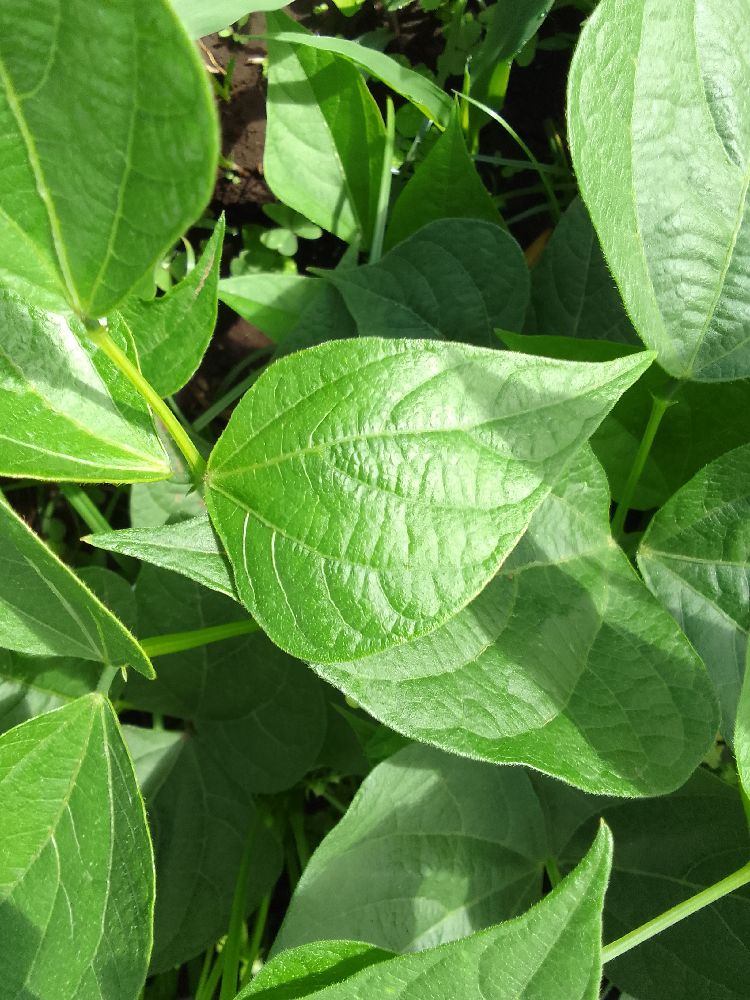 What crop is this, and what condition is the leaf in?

common bean, healthy
